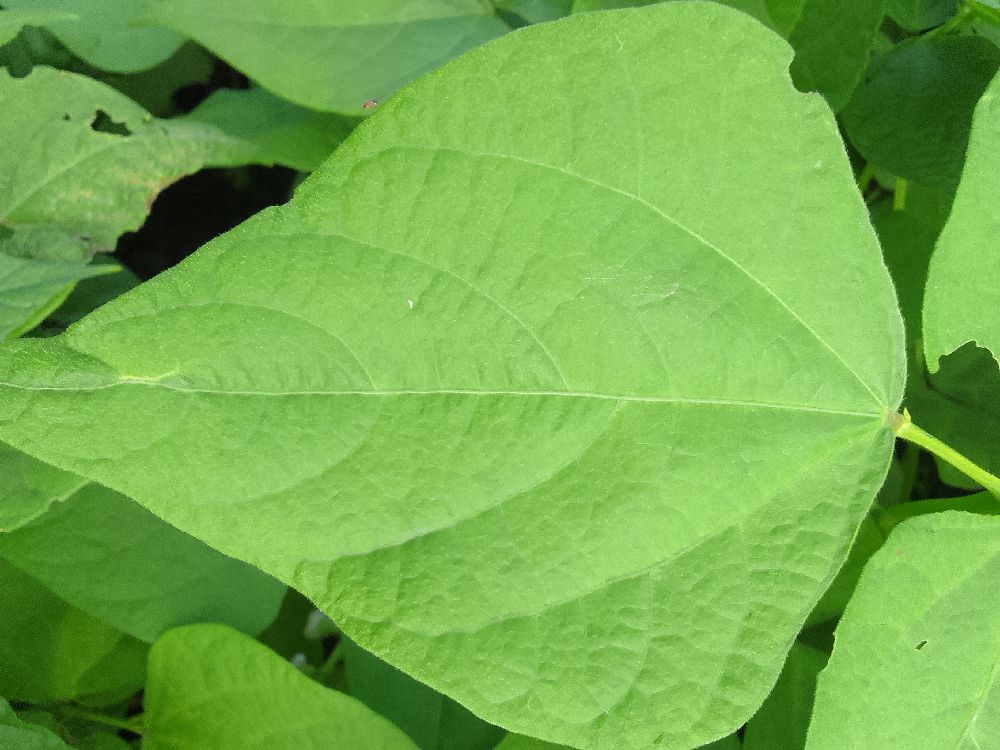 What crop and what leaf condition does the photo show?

common bean, healthy
